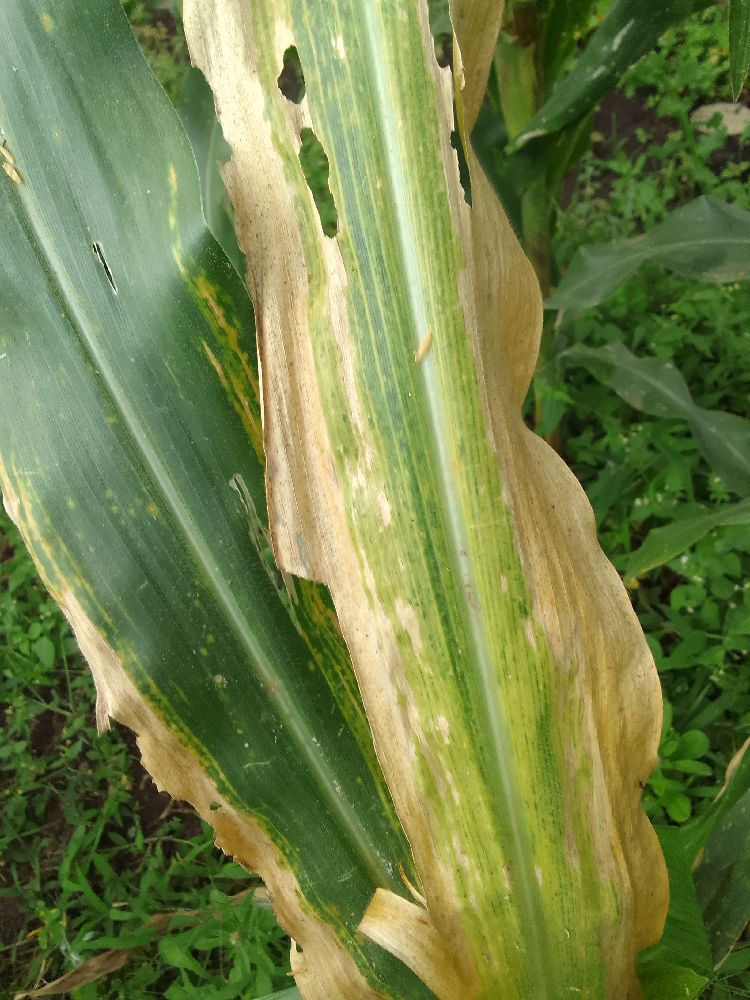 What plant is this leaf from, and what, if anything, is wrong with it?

maize, maize lethal necrosis
